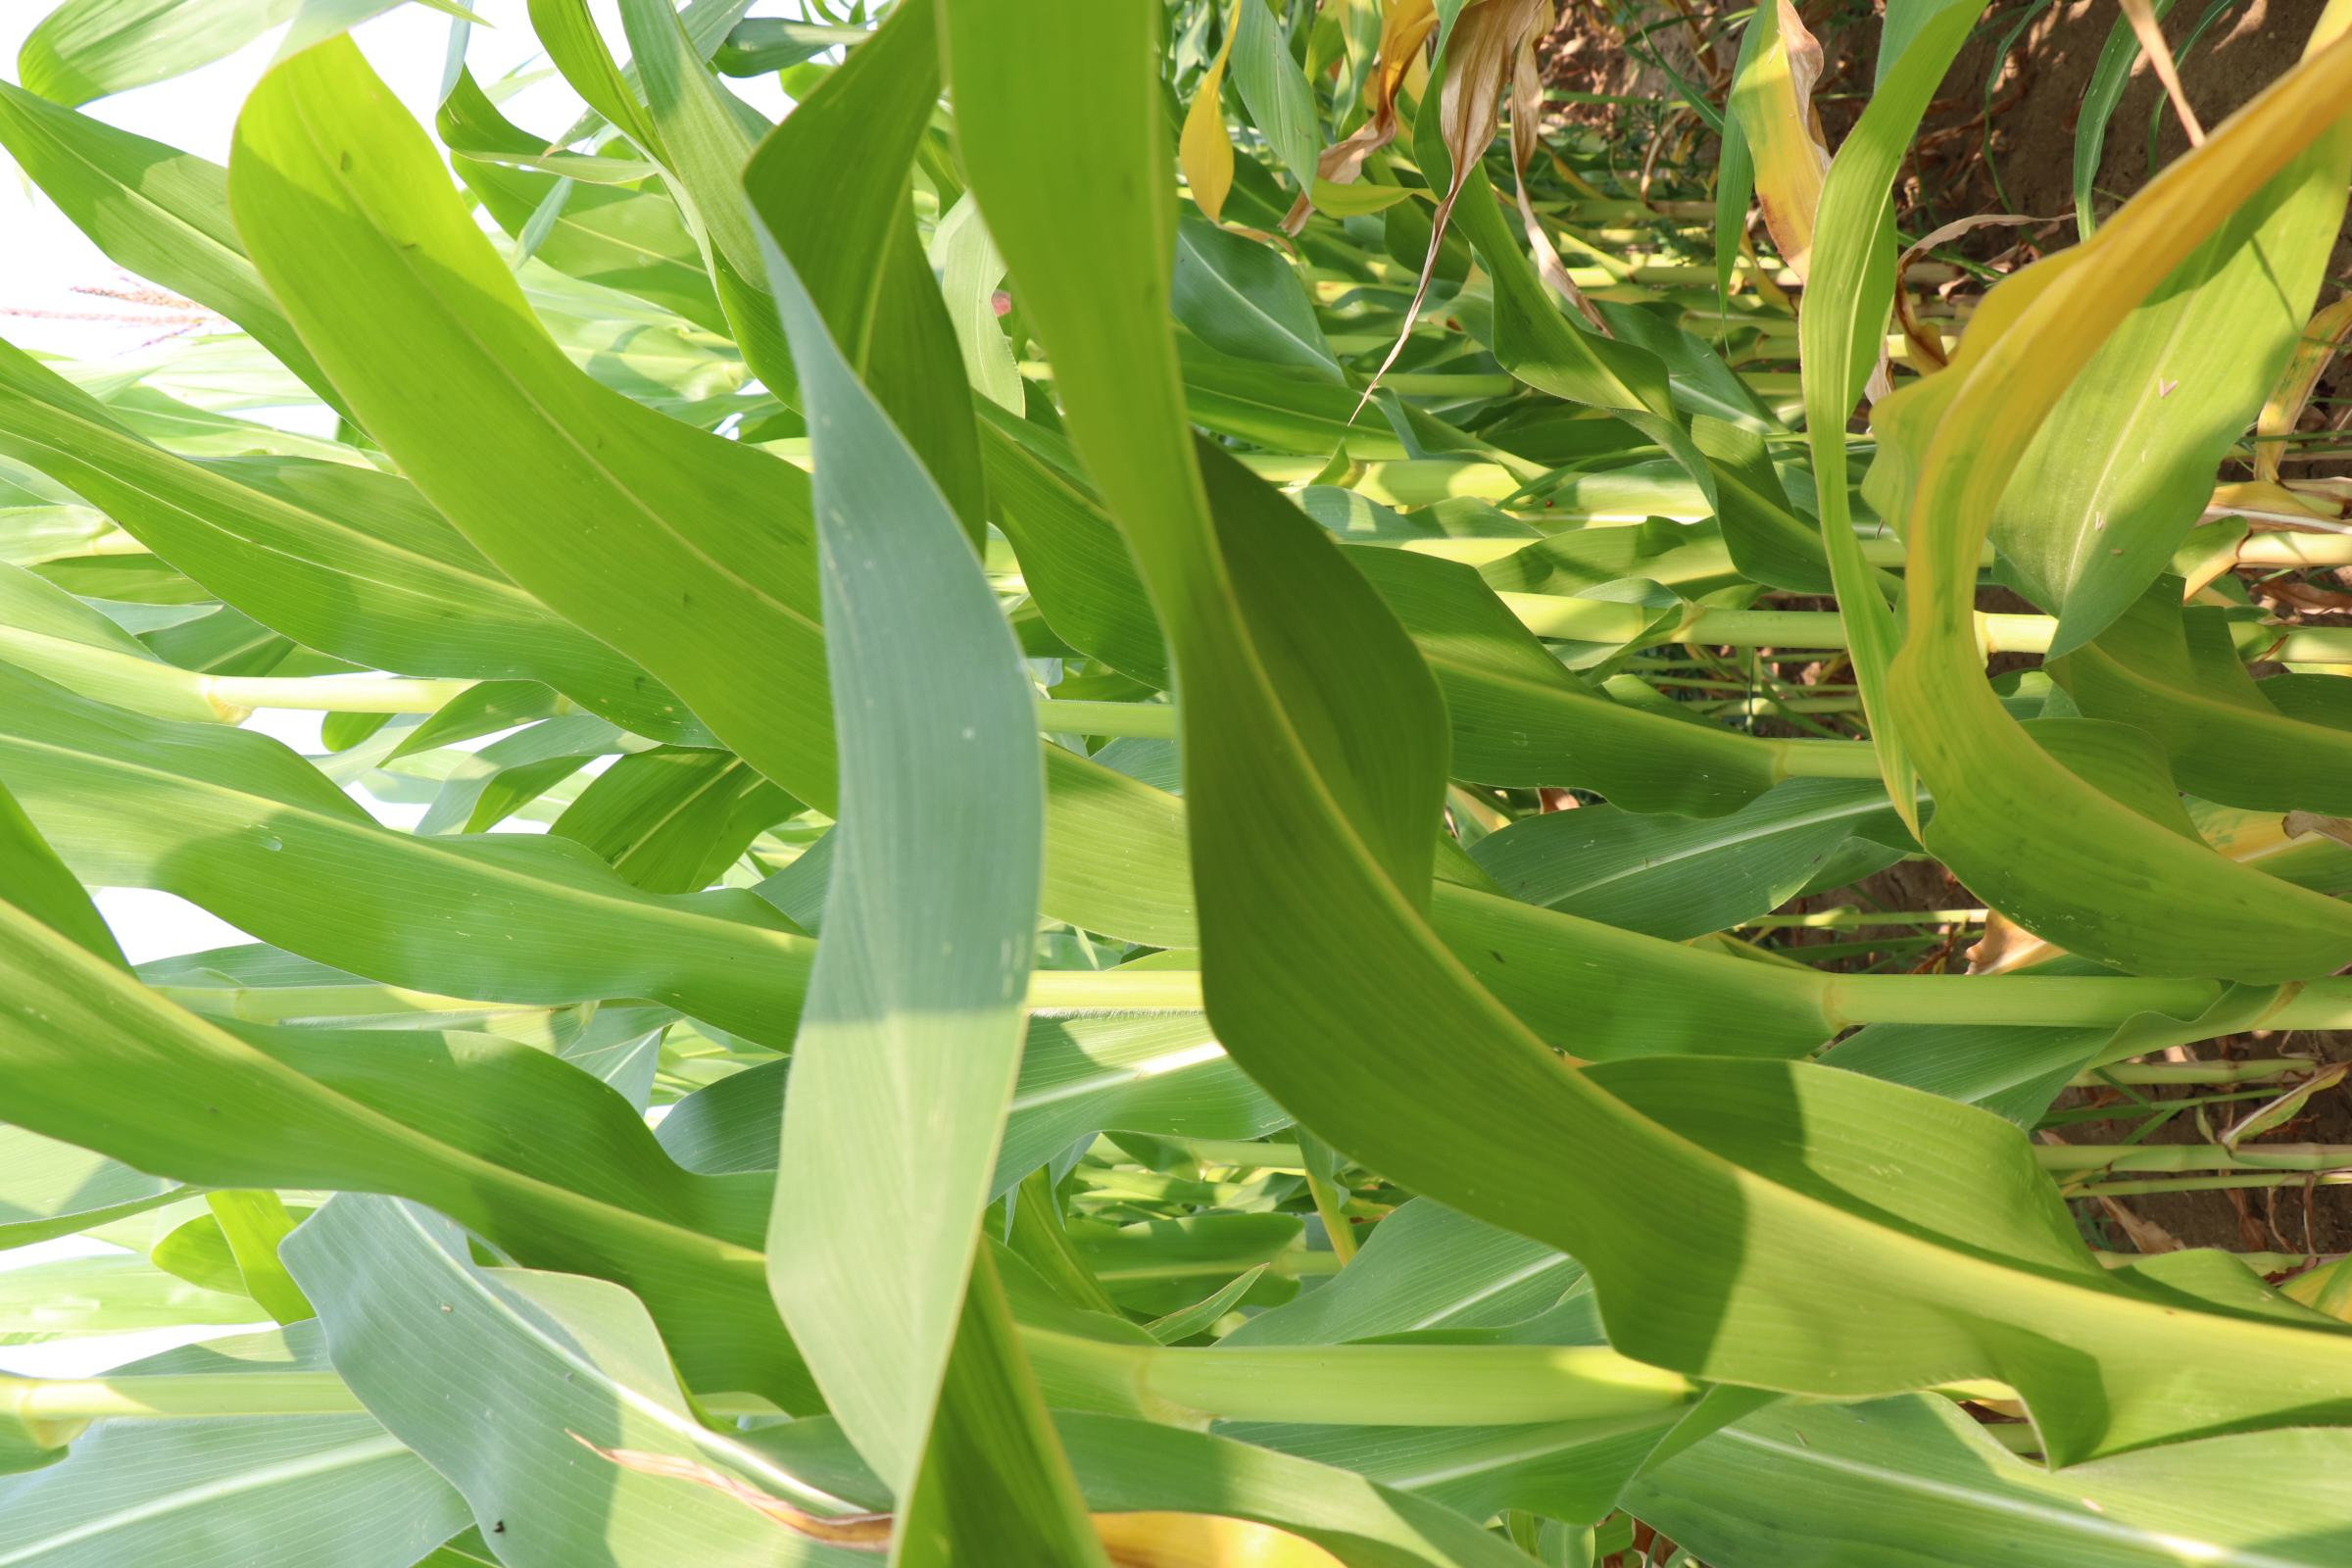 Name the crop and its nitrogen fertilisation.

maize, reduced nitrogen fertilisation
